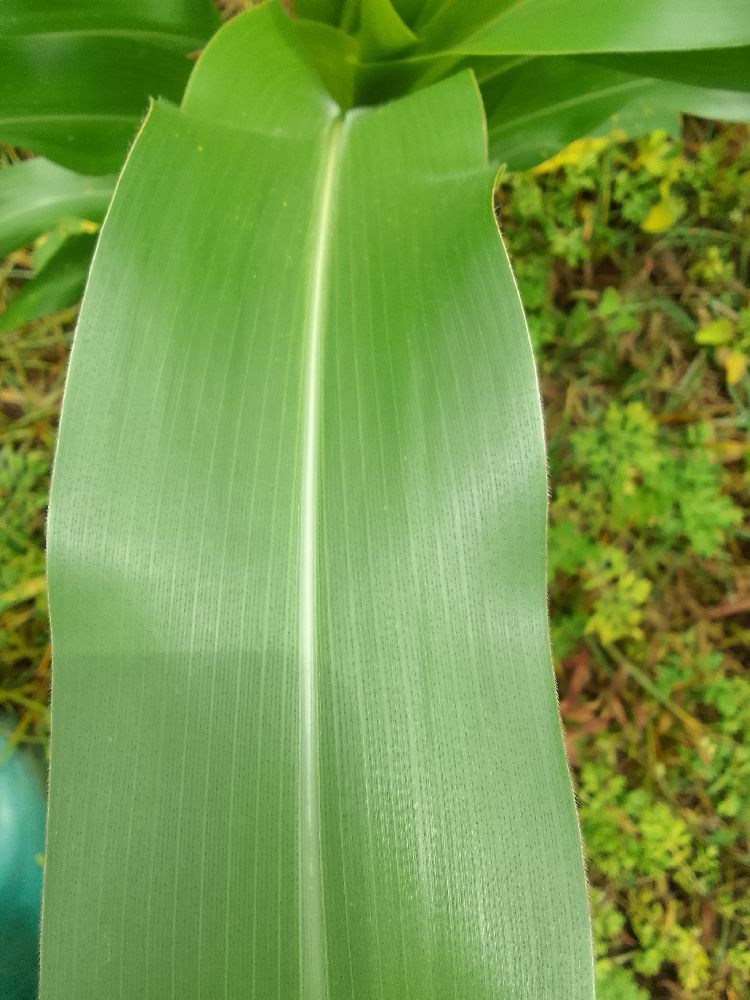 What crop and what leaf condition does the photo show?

maize, healthy
